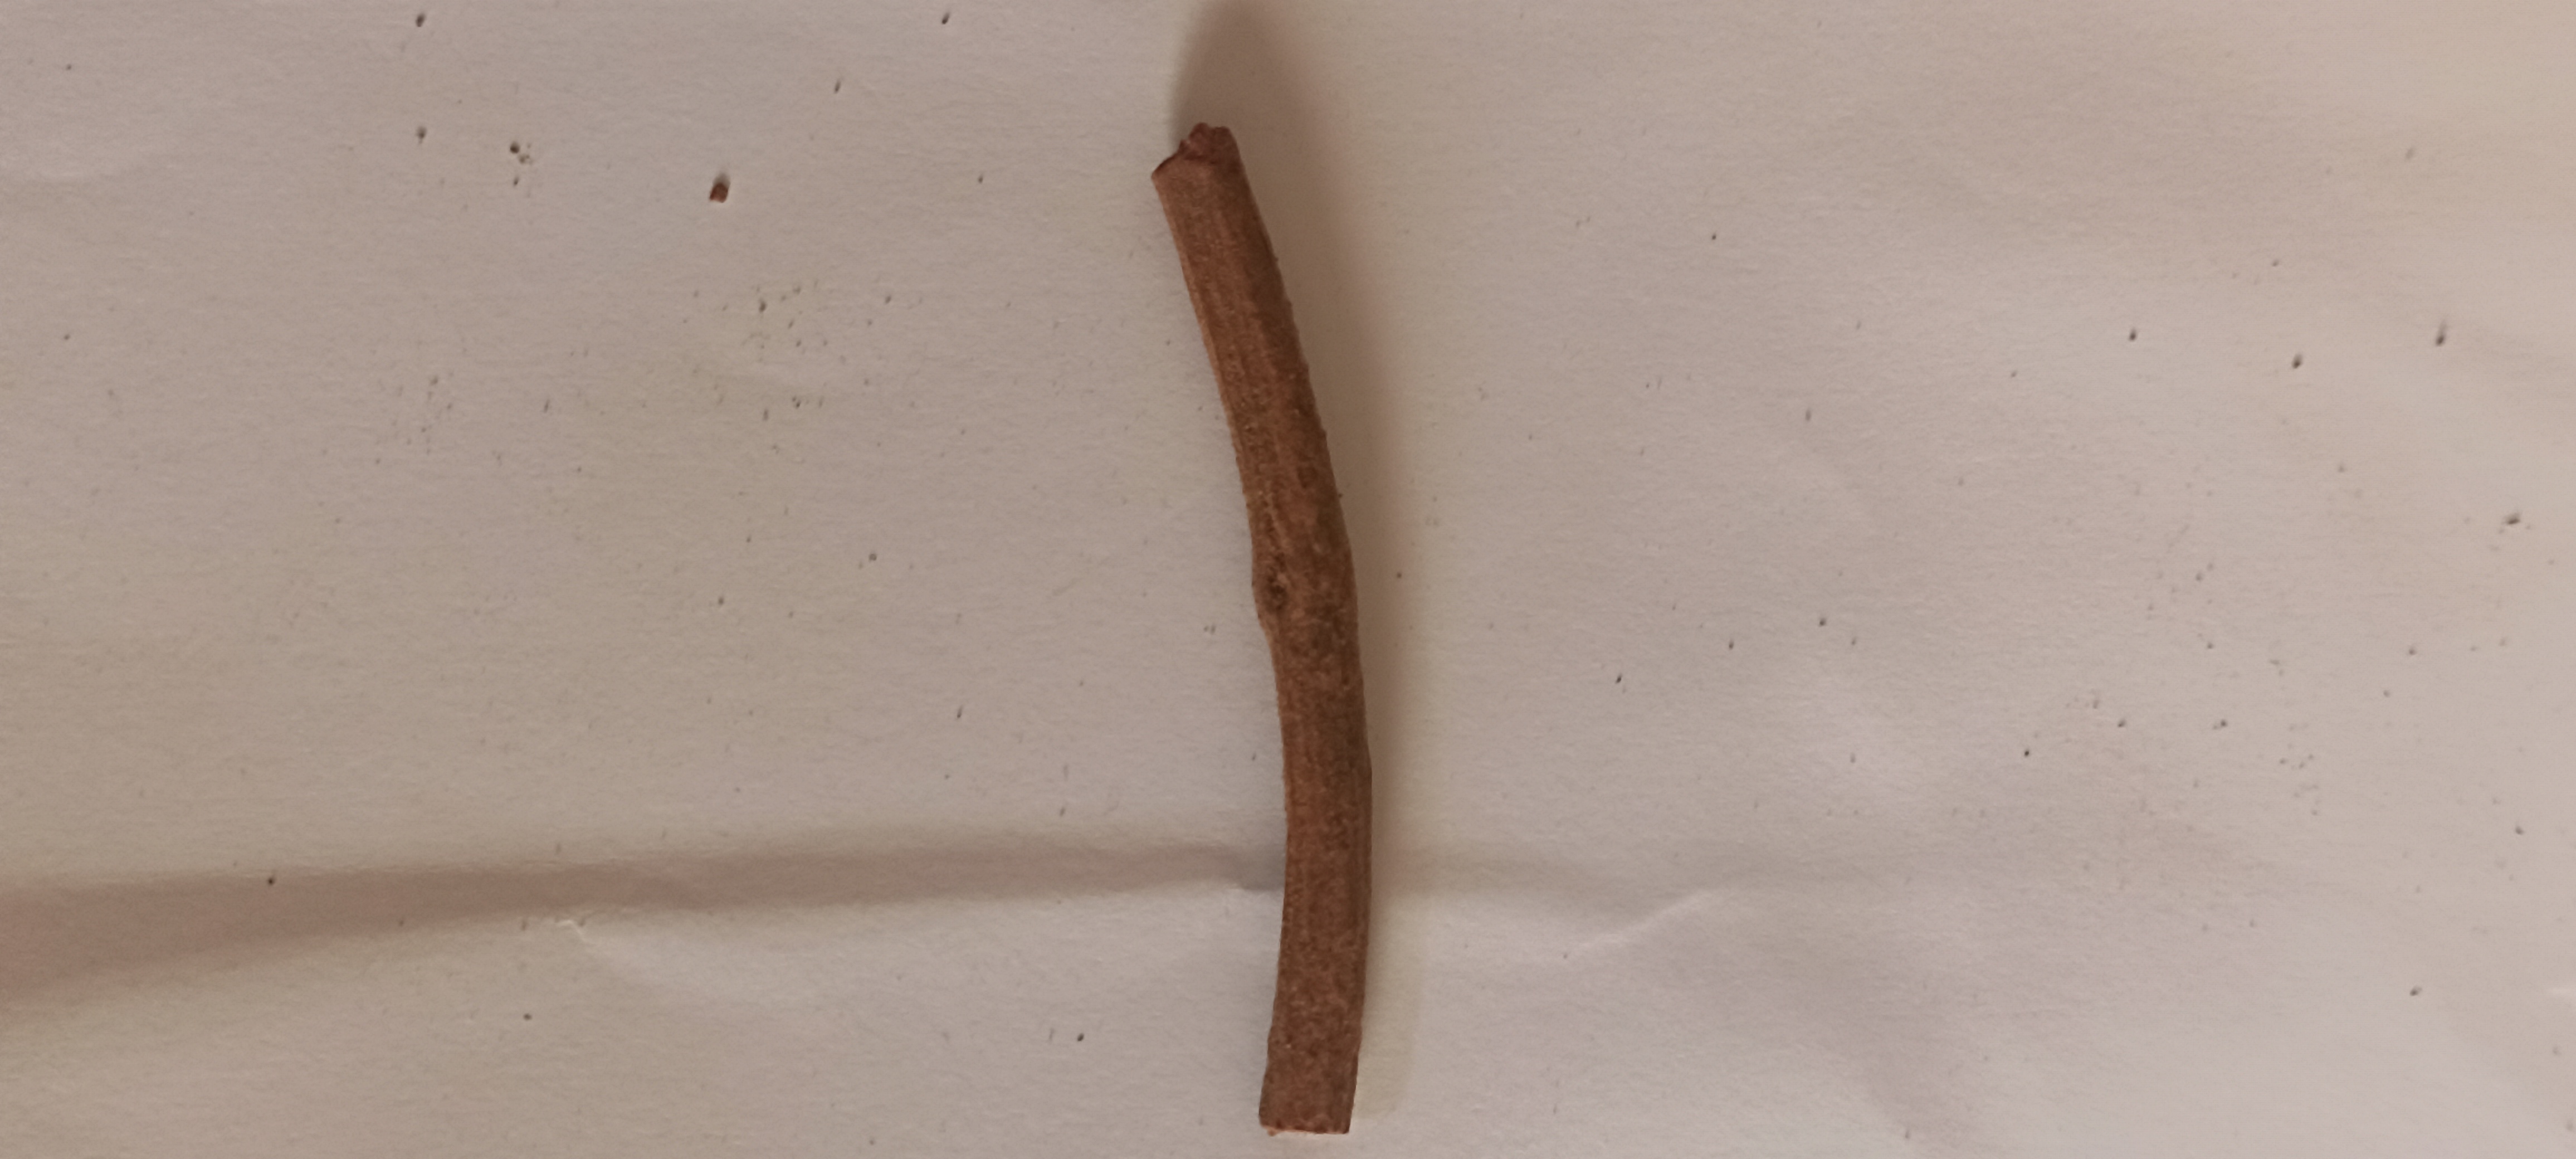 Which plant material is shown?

manjistha
